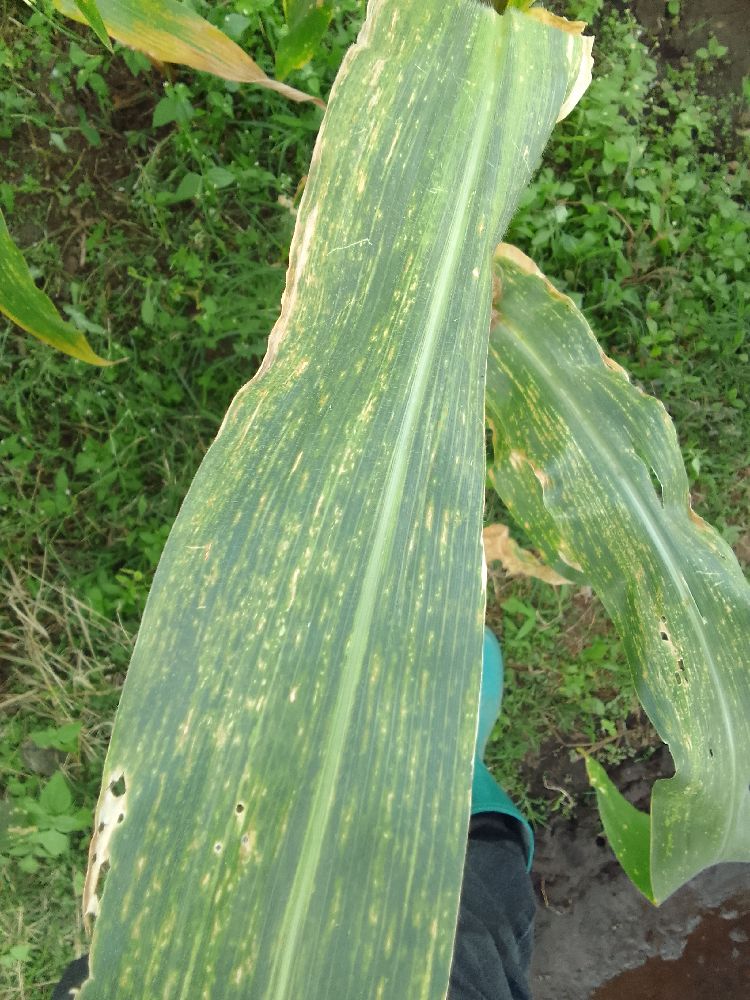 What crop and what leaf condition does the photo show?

maize, maize lethal necrosis
